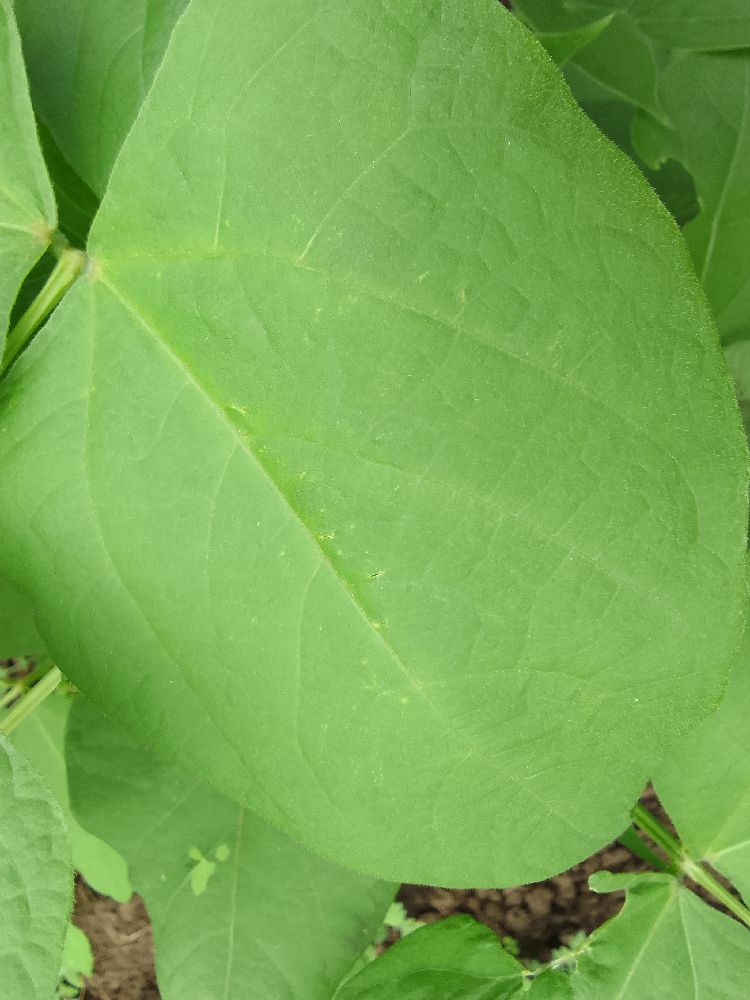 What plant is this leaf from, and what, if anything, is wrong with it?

common bean, healthy
